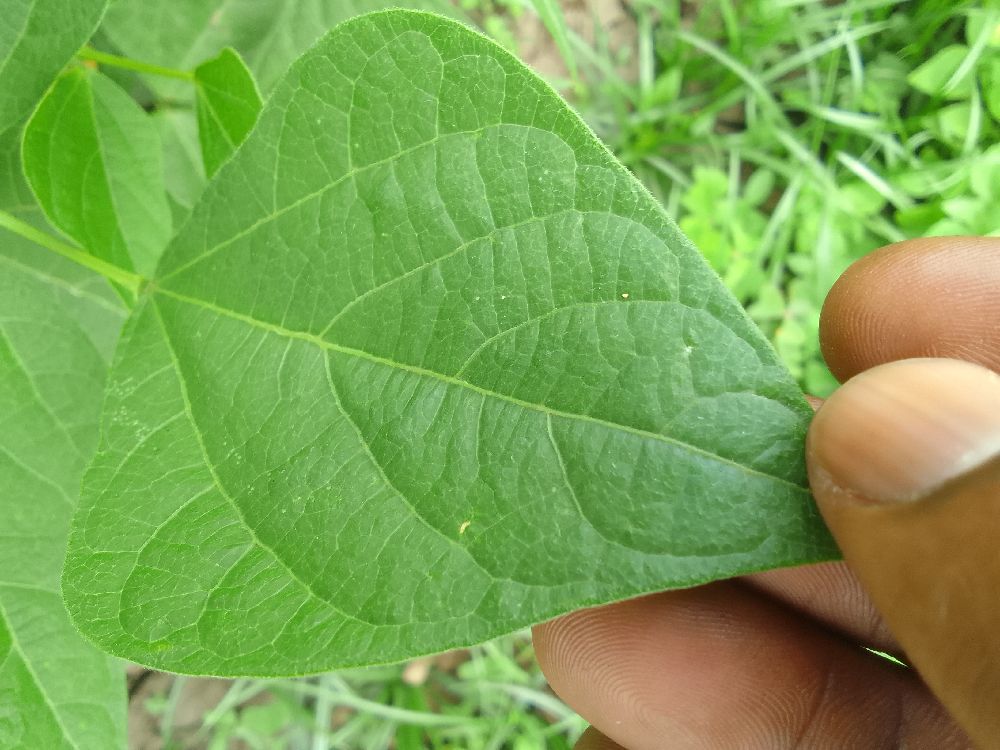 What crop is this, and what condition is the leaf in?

common bean, healthy
